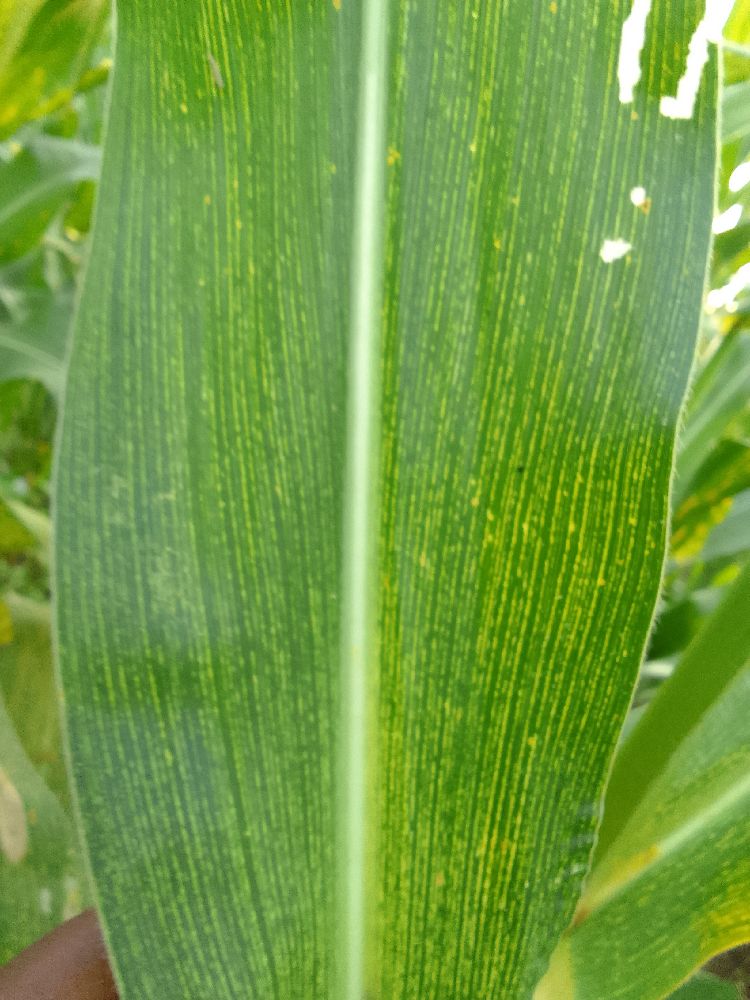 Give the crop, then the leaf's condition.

maize, maize streak virus
